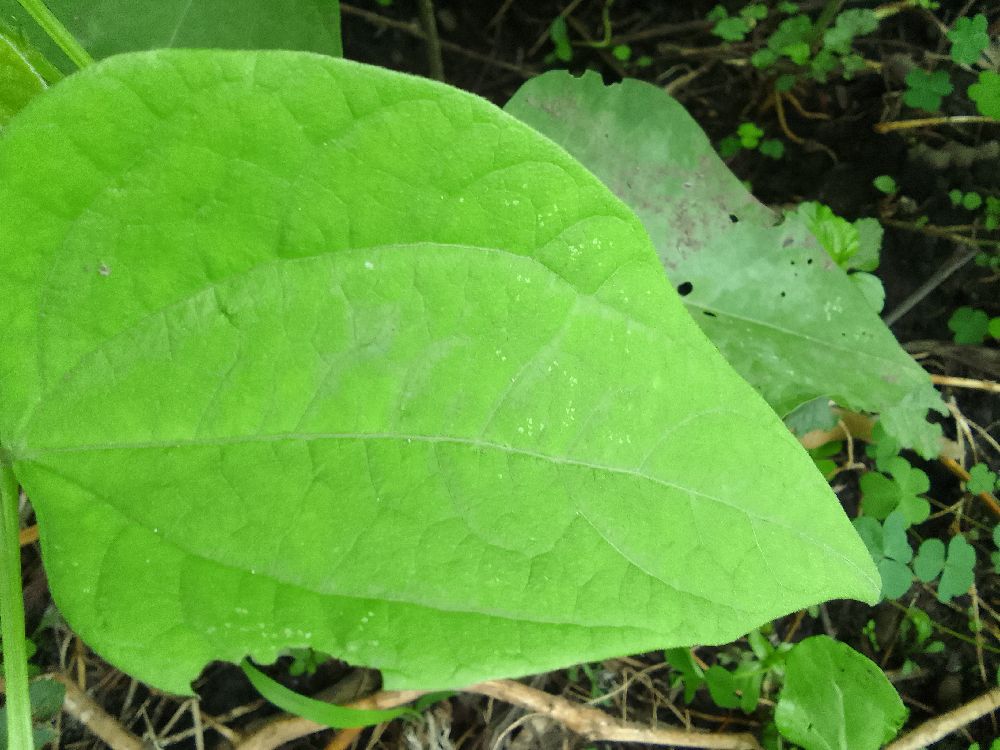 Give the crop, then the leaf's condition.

common bean, healthy
